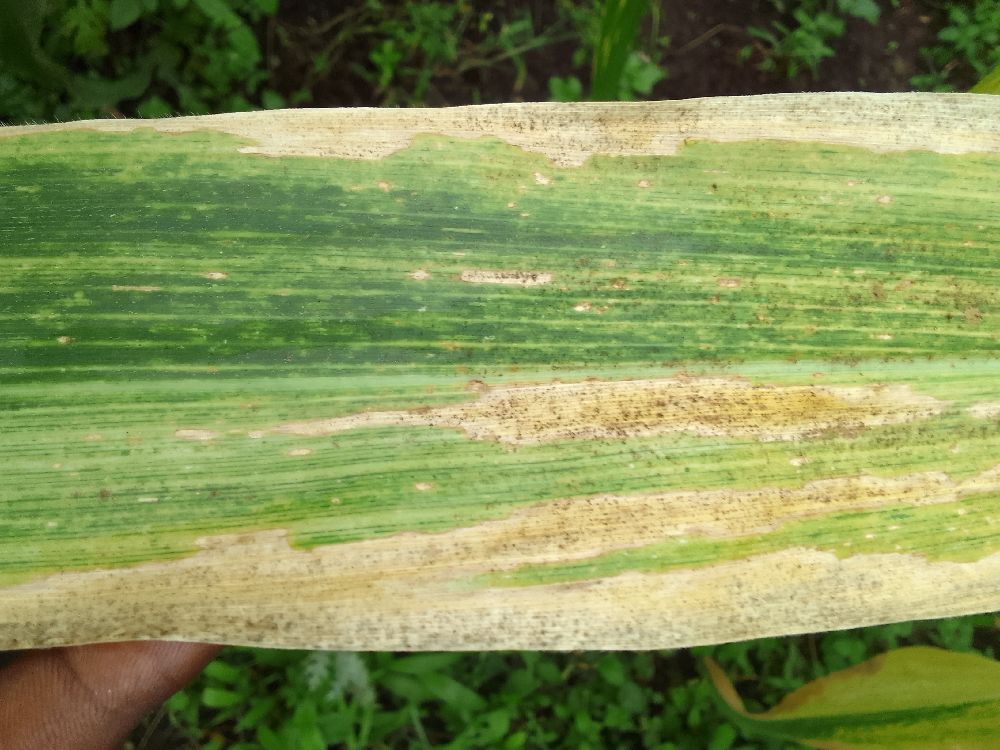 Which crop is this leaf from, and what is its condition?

maize, maize lethal necrosis
